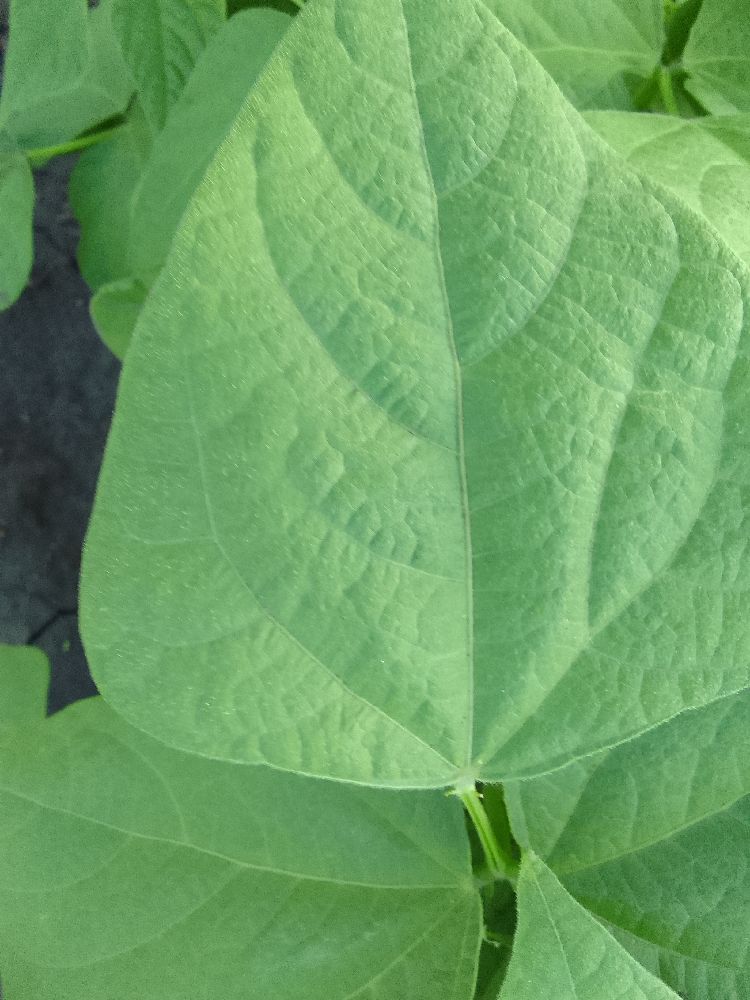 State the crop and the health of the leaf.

common bean, healthy
